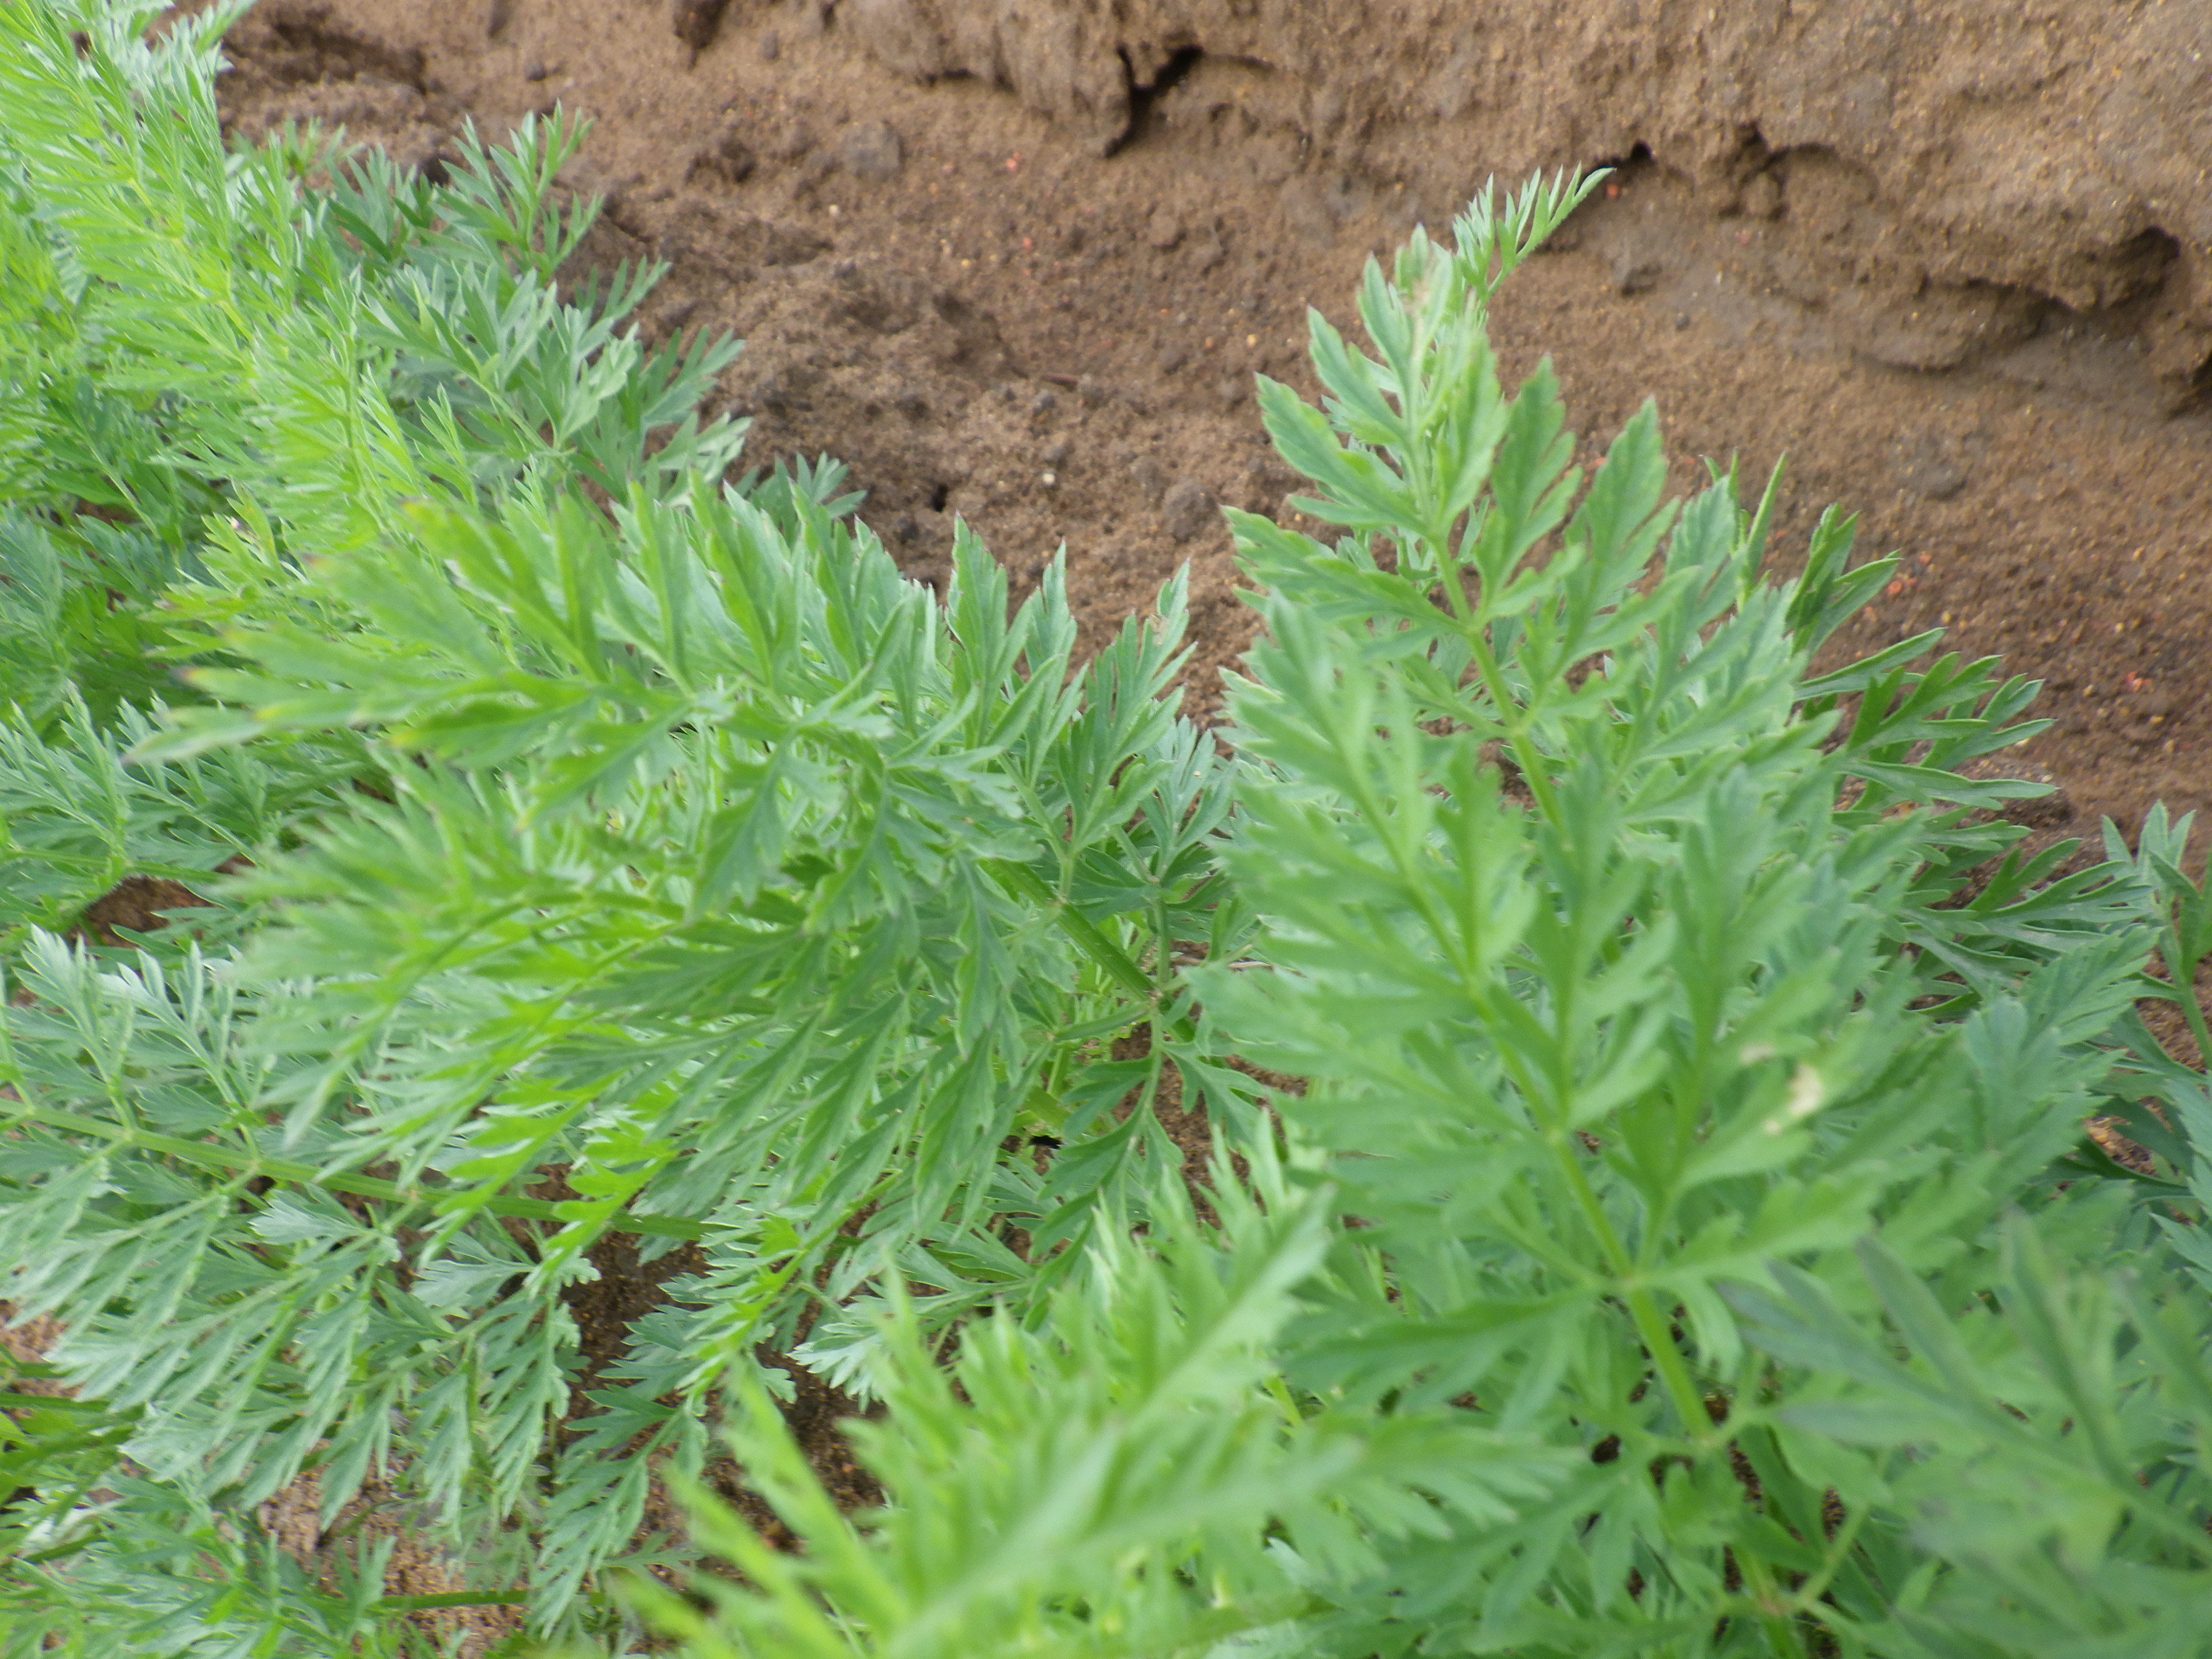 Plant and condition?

carrot, healthy
